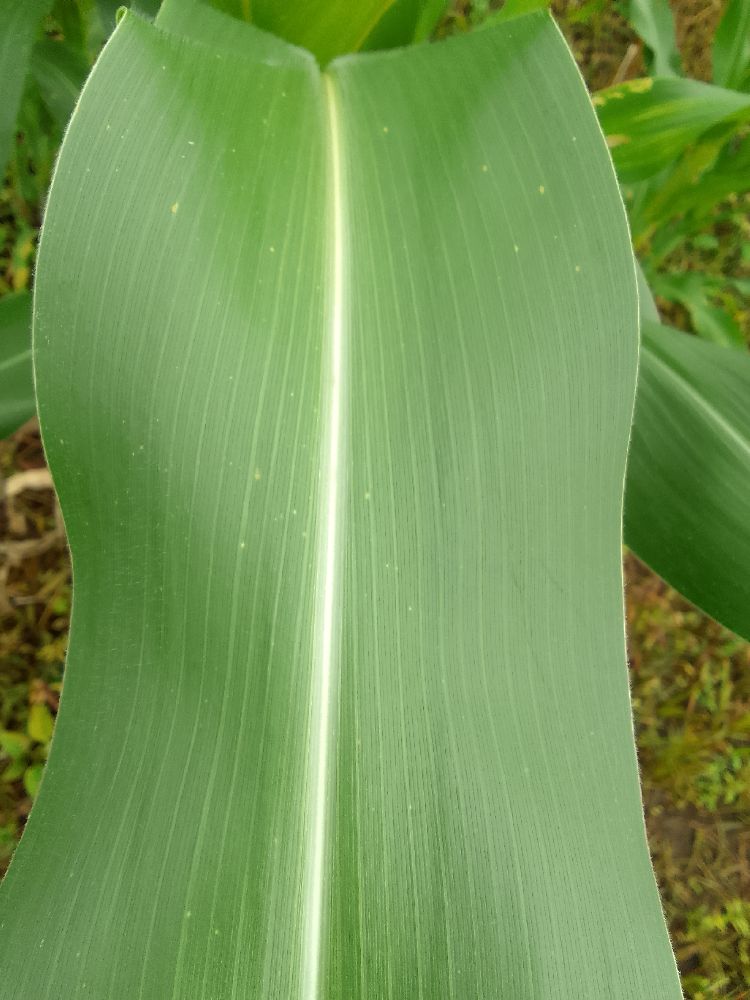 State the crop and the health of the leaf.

maize, healthy
